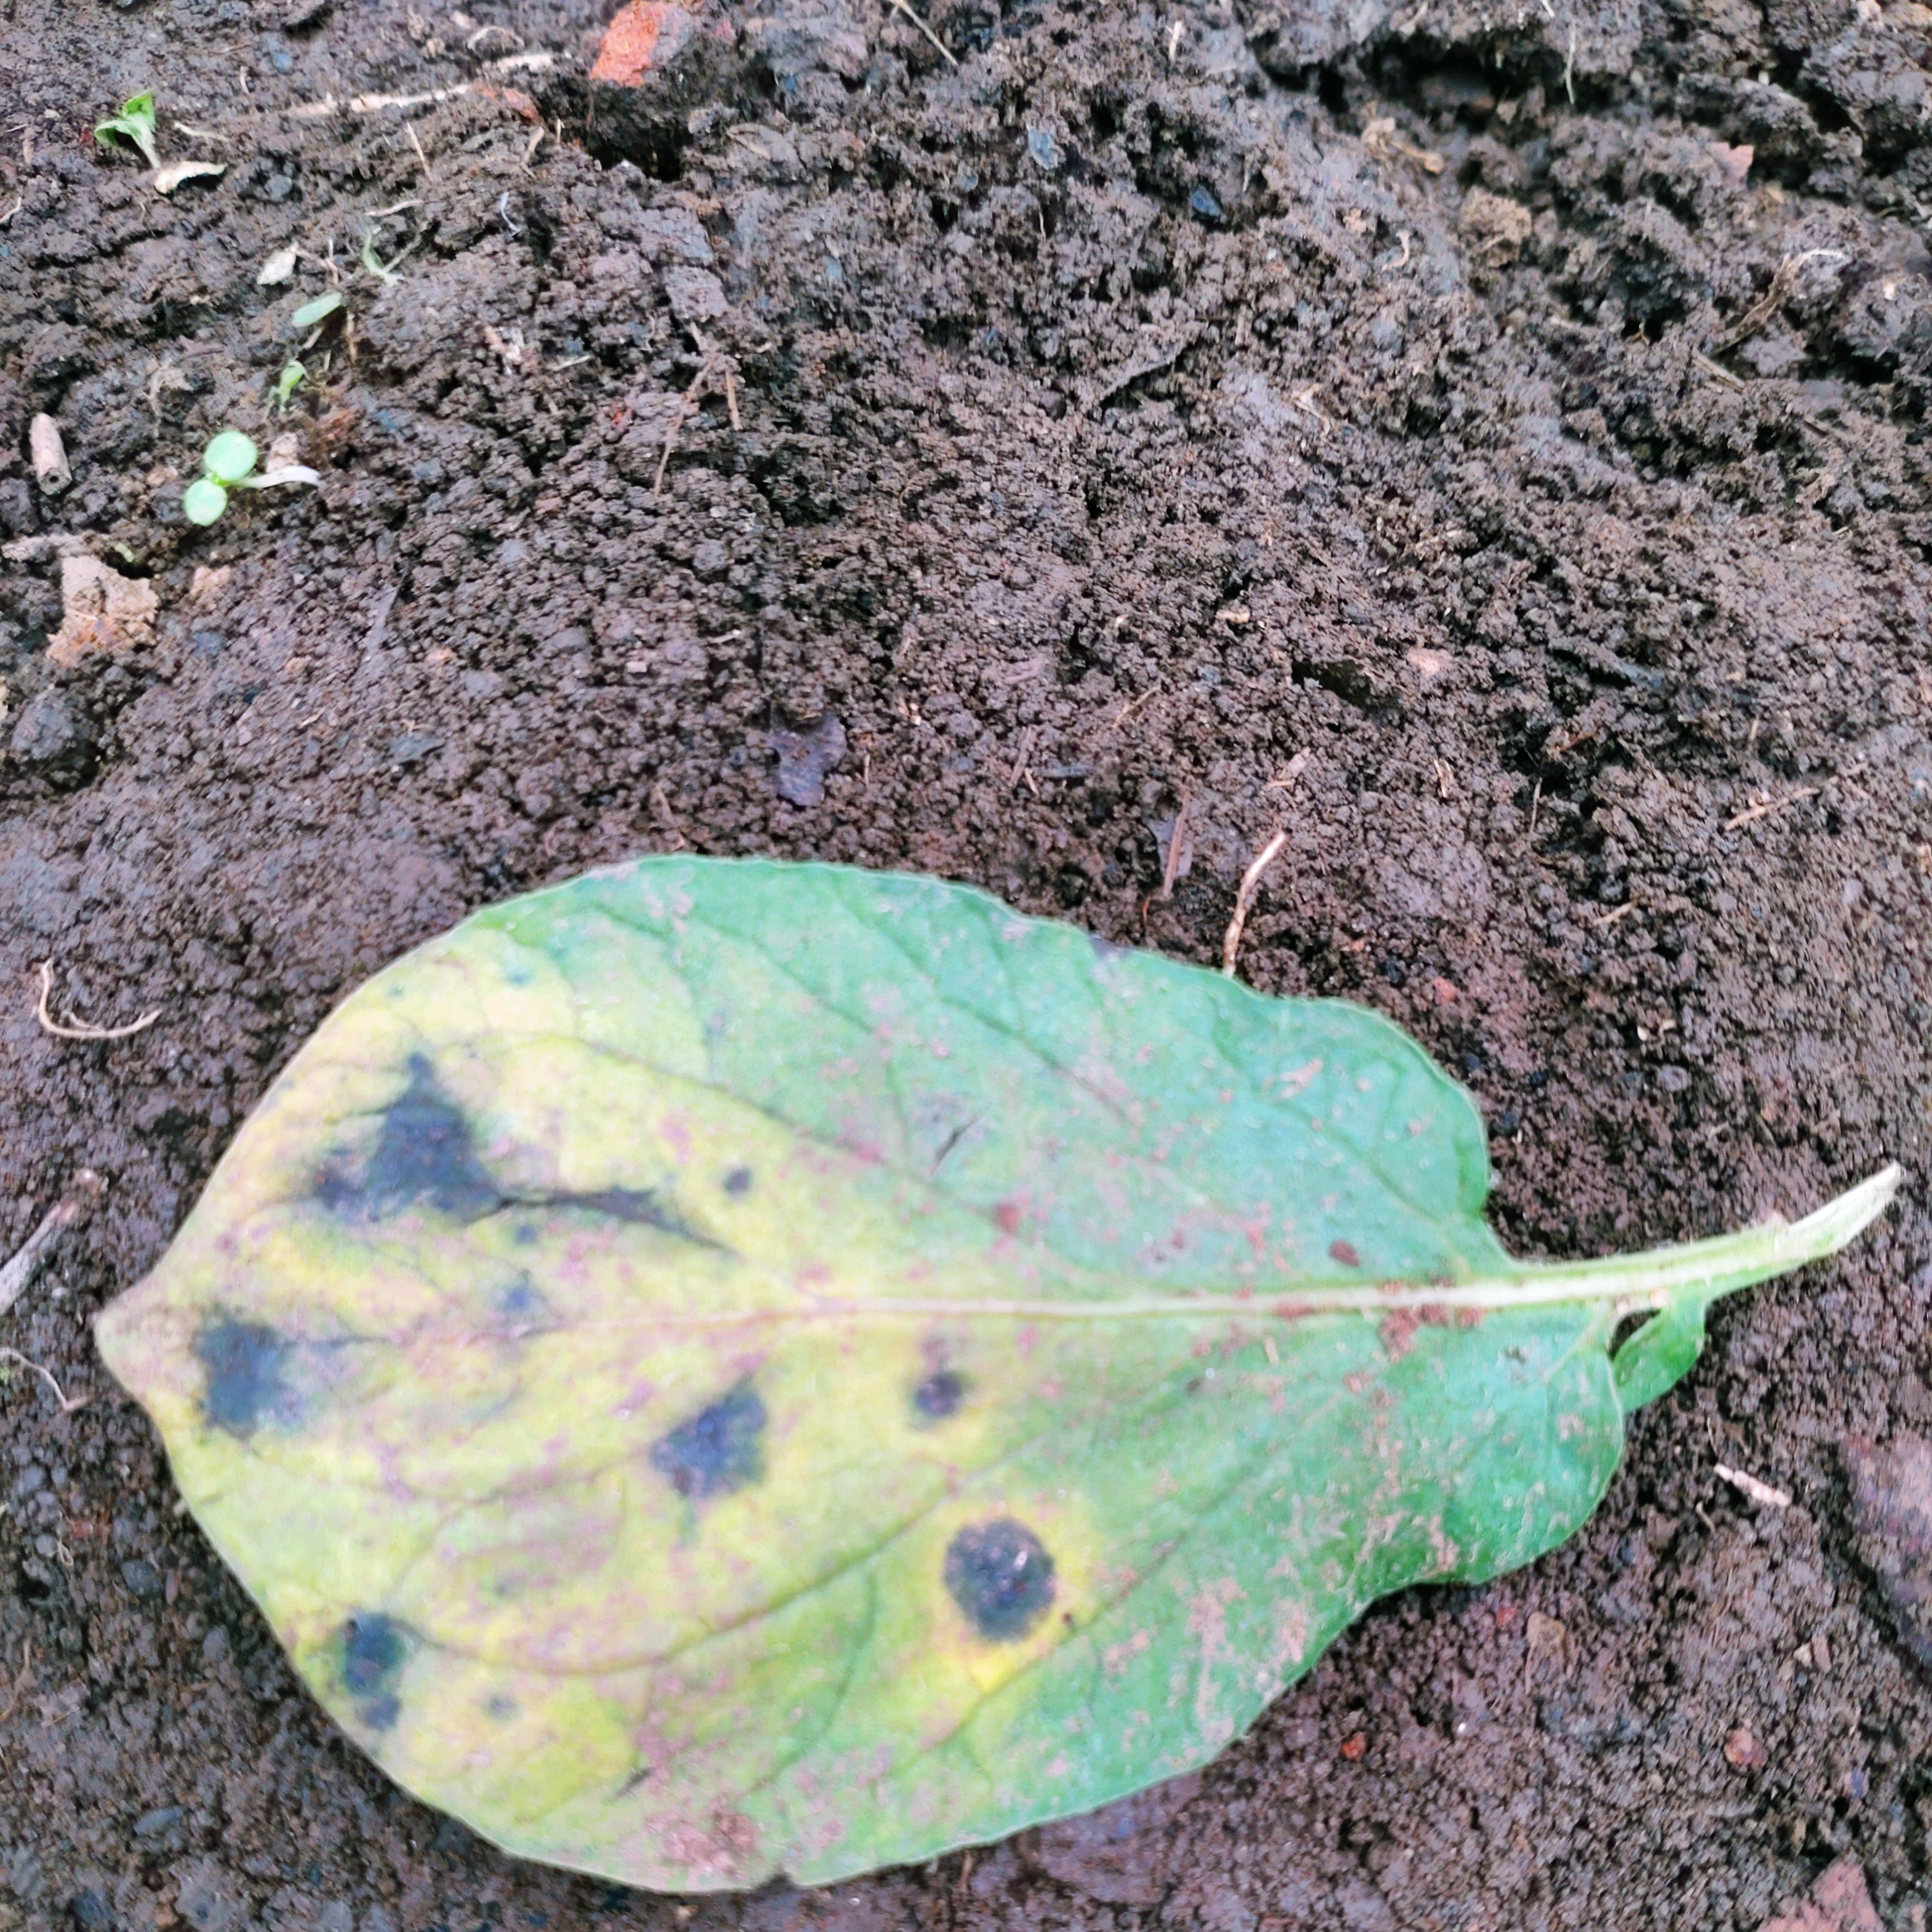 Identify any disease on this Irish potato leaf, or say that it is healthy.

late blight
